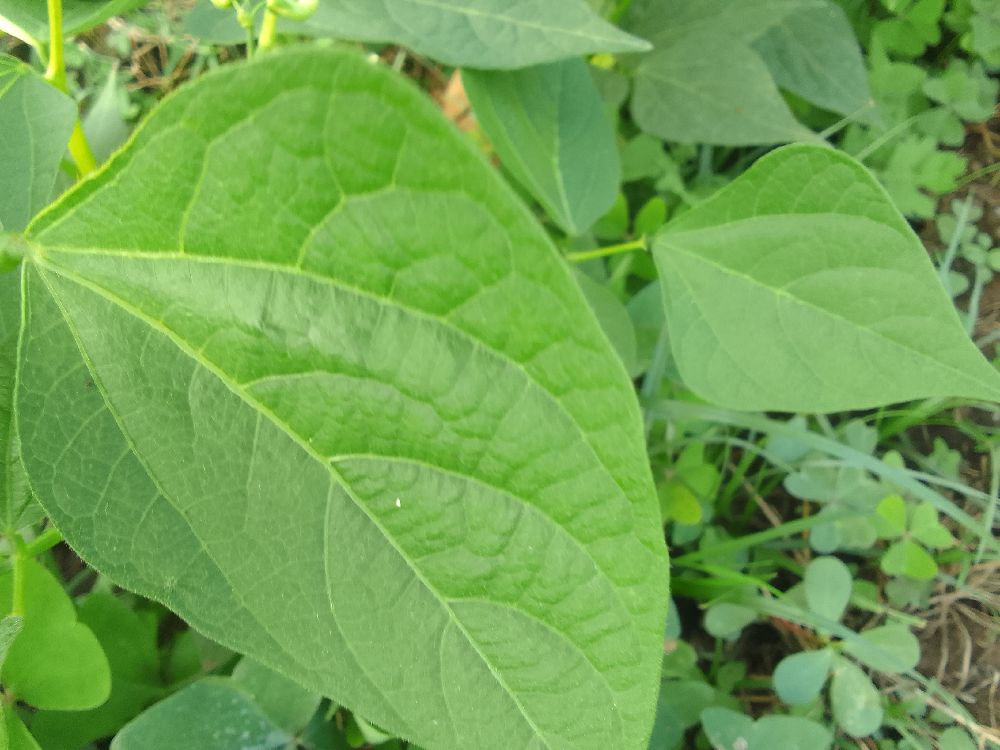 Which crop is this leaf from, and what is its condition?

common bean, healthy
